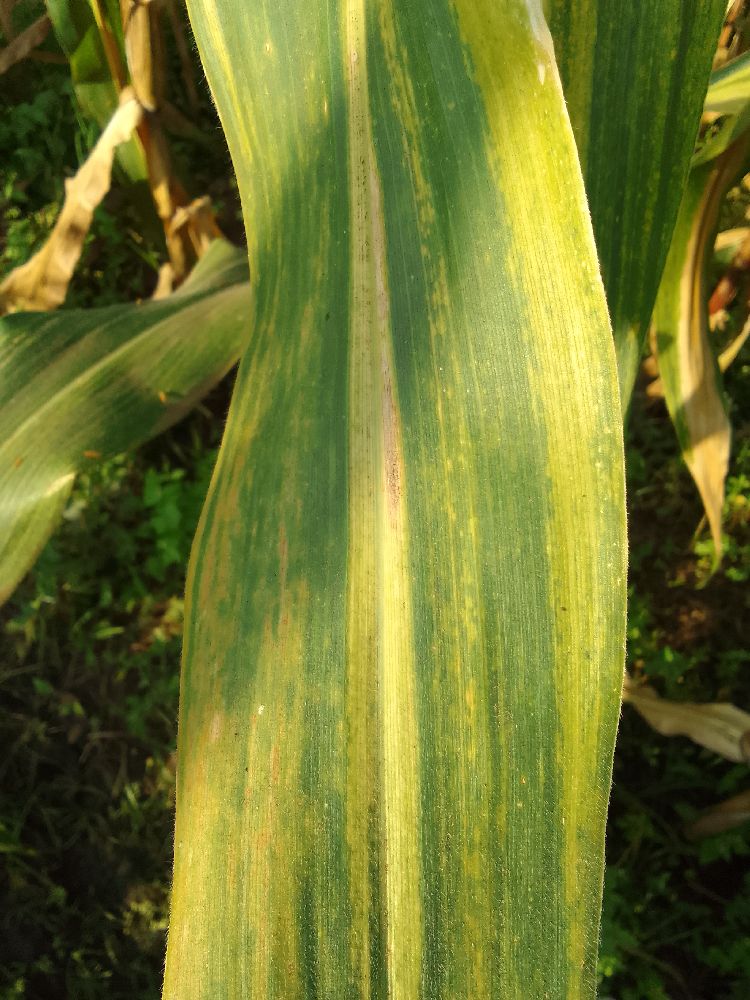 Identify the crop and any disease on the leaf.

maize, maize lethal necrosis
